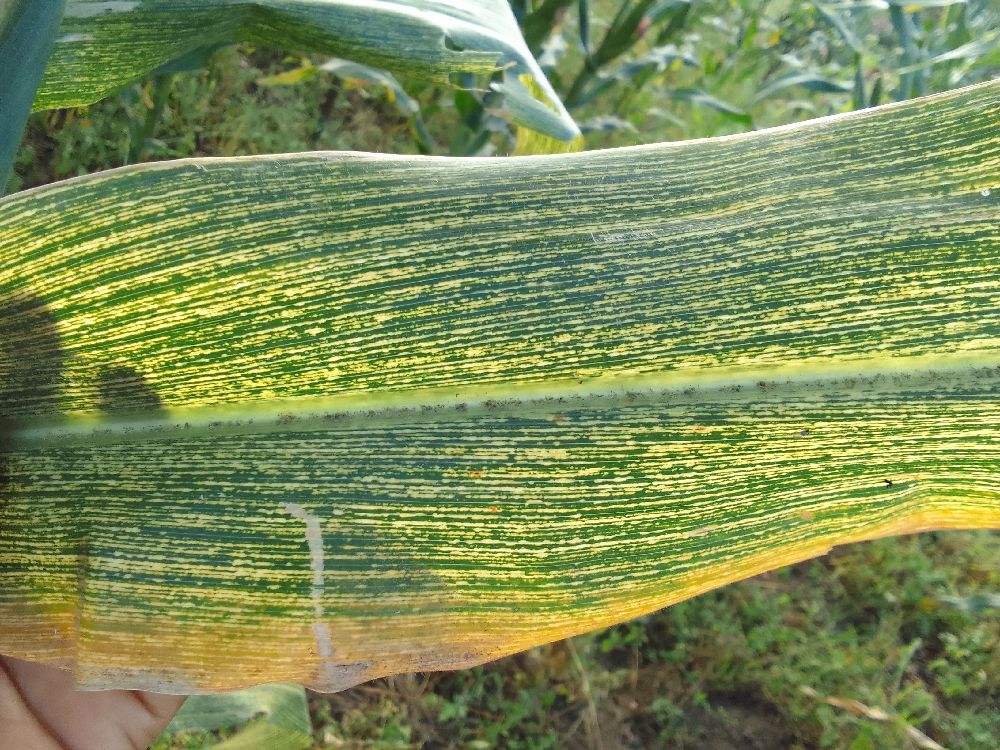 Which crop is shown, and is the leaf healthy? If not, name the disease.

maize, maize streak virus
